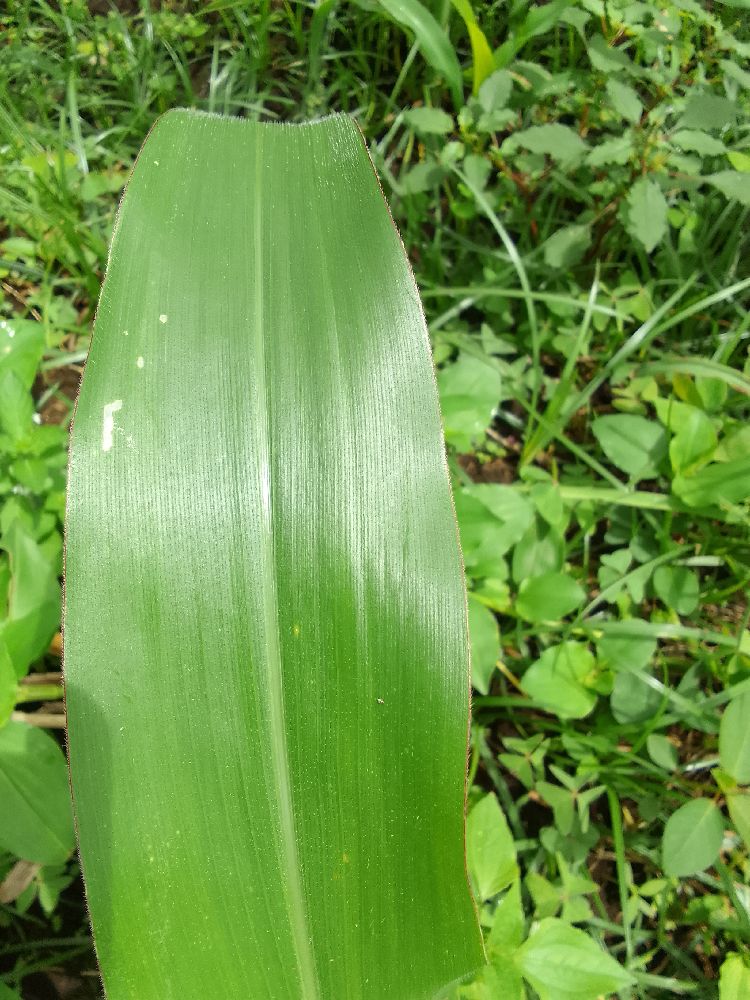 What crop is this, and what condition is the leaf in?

maize, healthy
